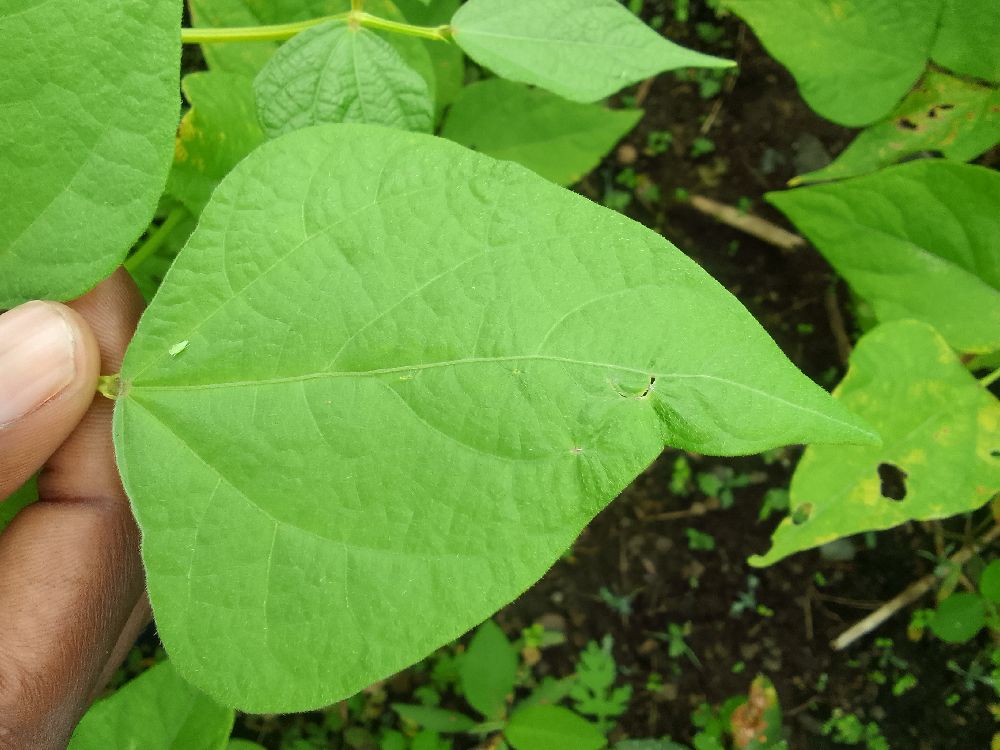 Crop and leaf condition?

common bean, healthy
